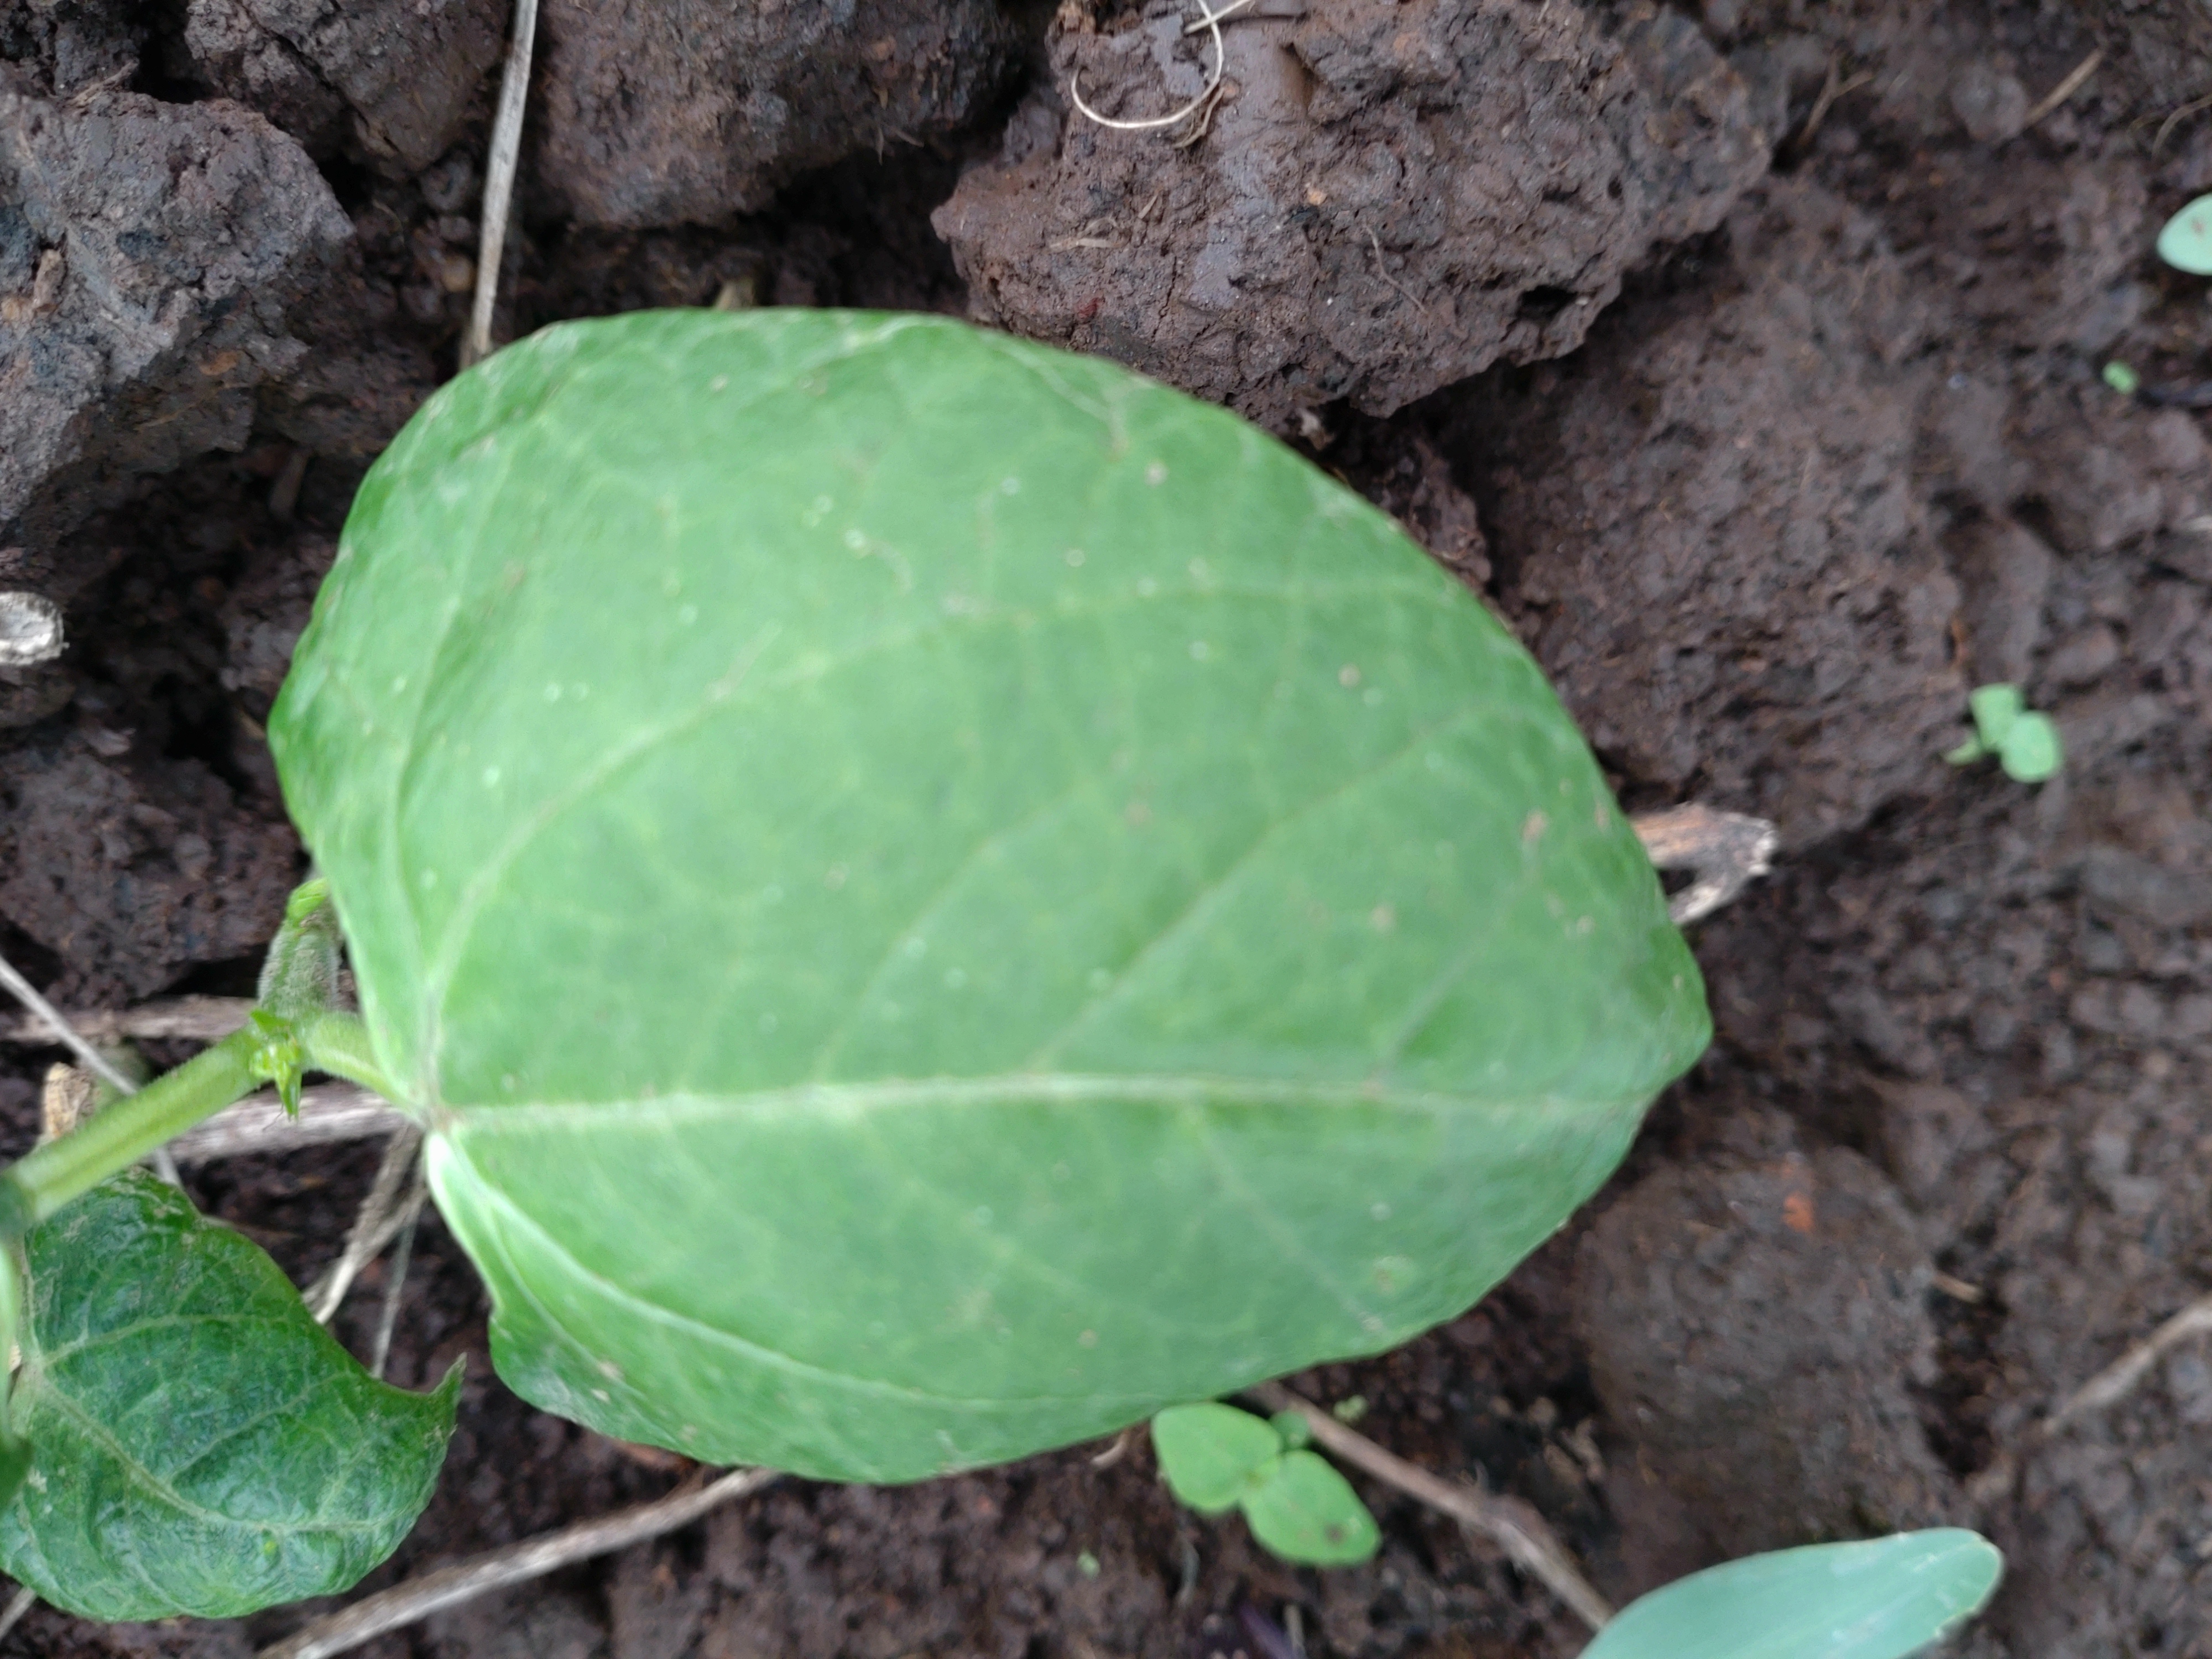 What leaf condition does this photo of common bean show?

healthy
